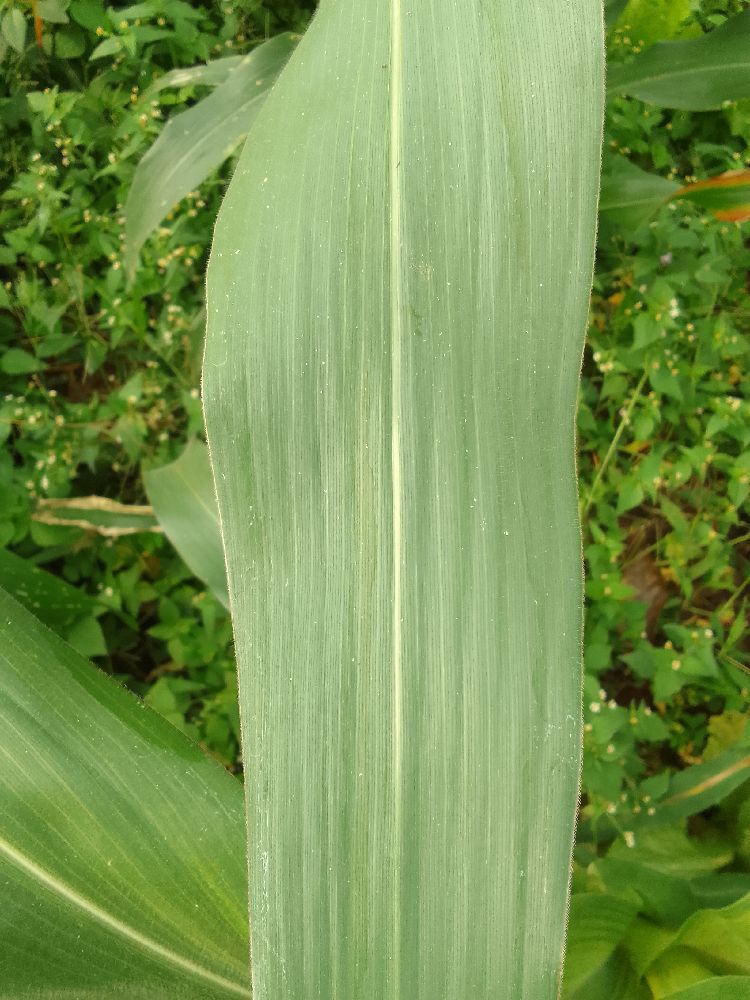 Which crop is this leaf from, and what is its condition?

maize, healthy
